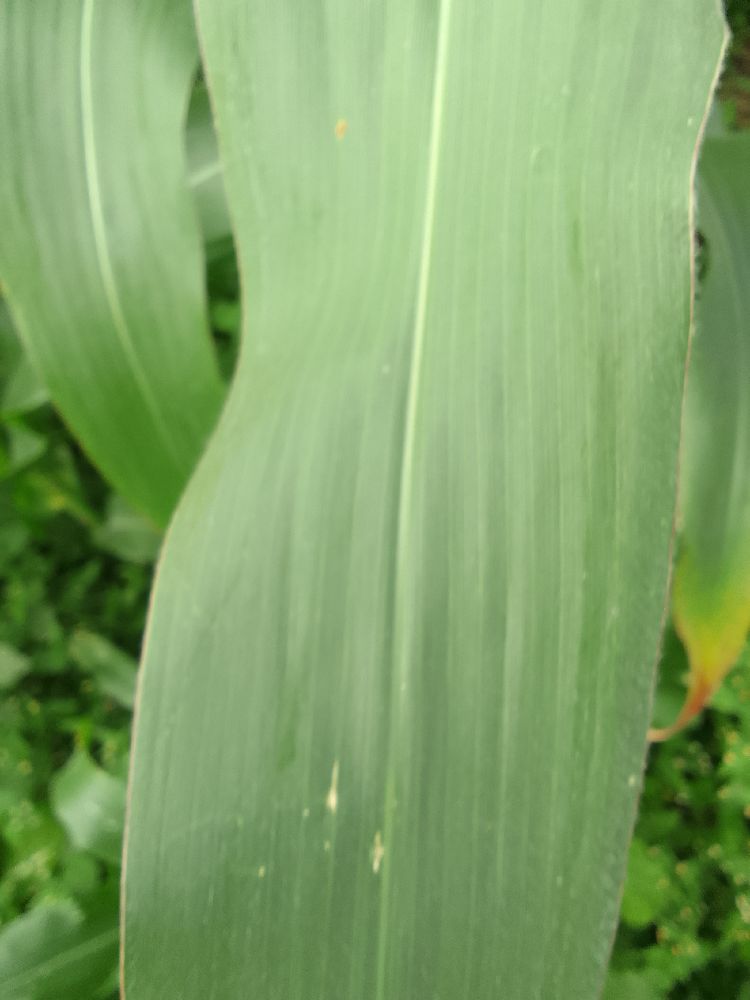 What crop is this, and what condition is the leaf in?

maize, healthy
